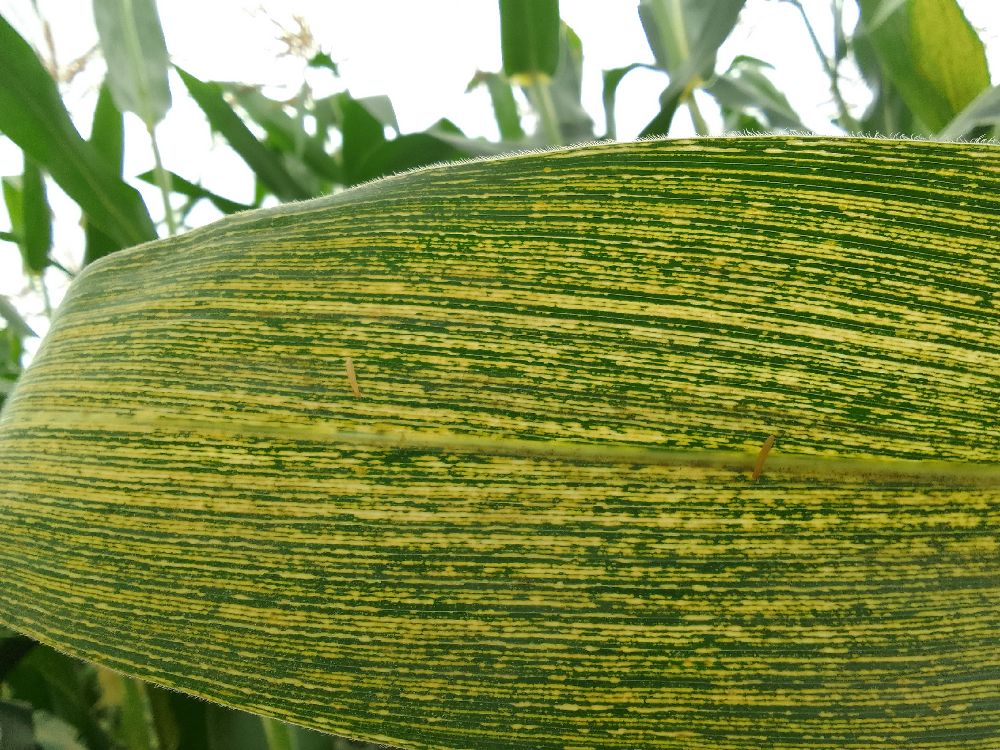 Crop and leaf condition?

maize, maize streak virus
